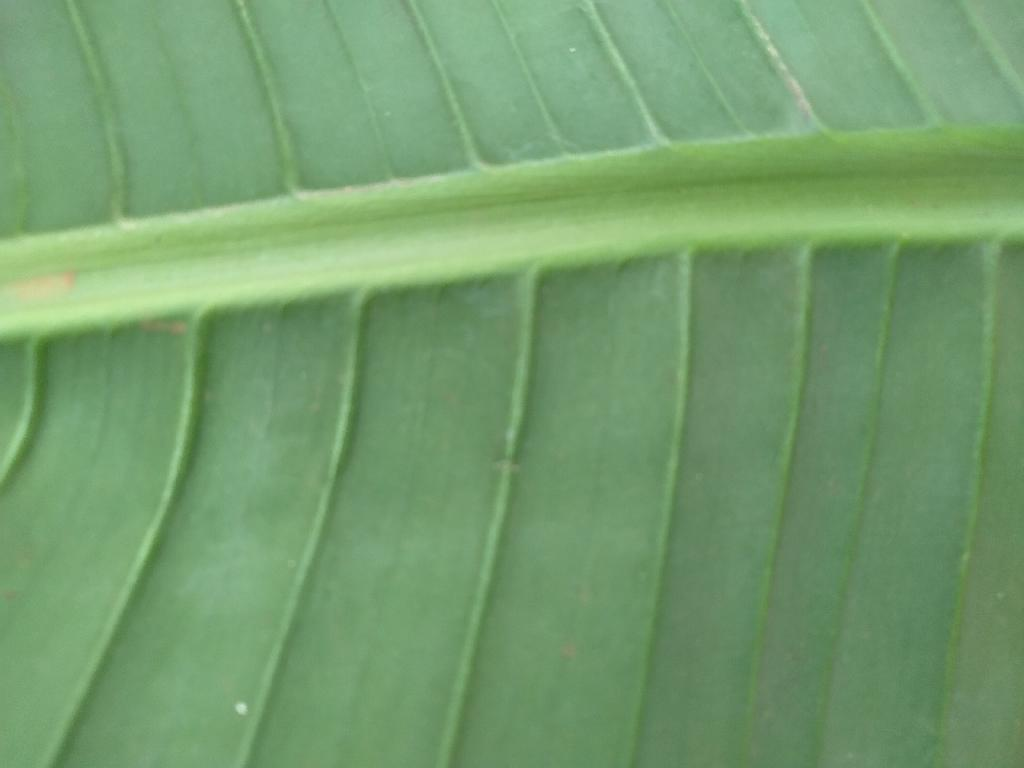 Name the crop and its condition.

banana, healthy
